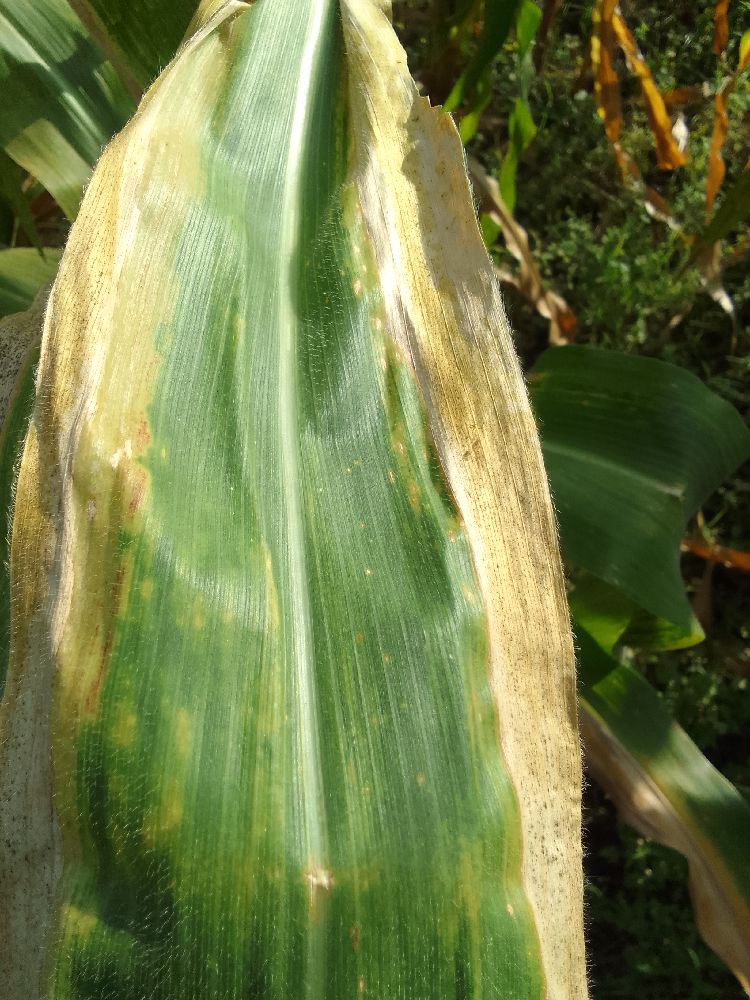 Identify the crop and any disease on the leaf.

maize, maize lethal necrosis
